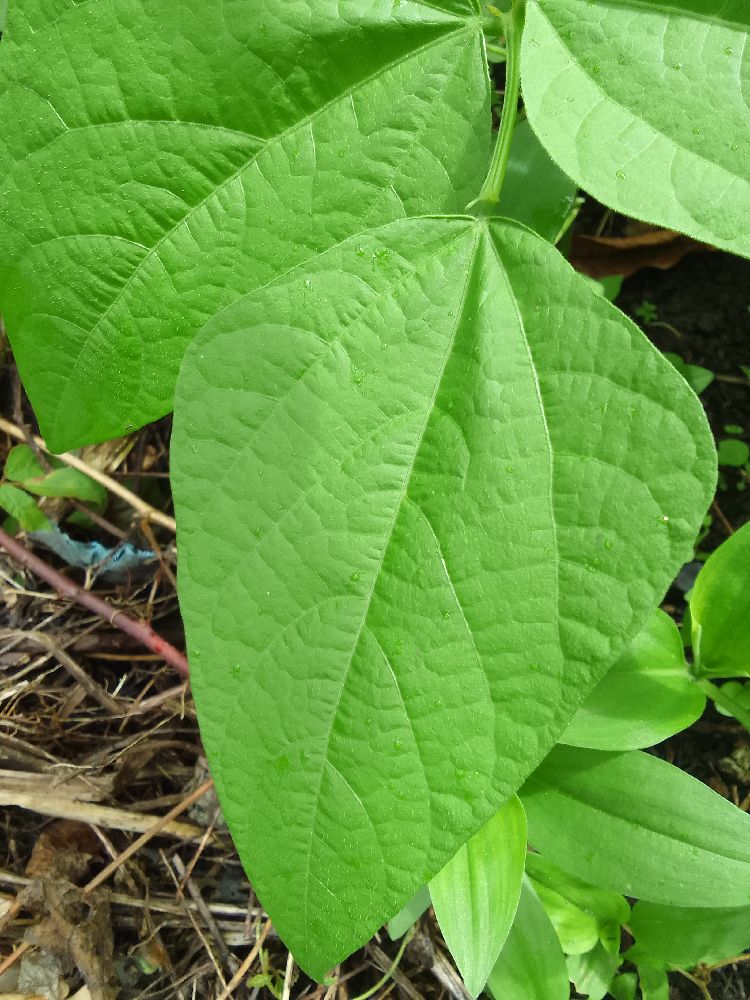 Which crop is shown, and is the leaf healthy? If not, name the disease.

common bean, healthy
